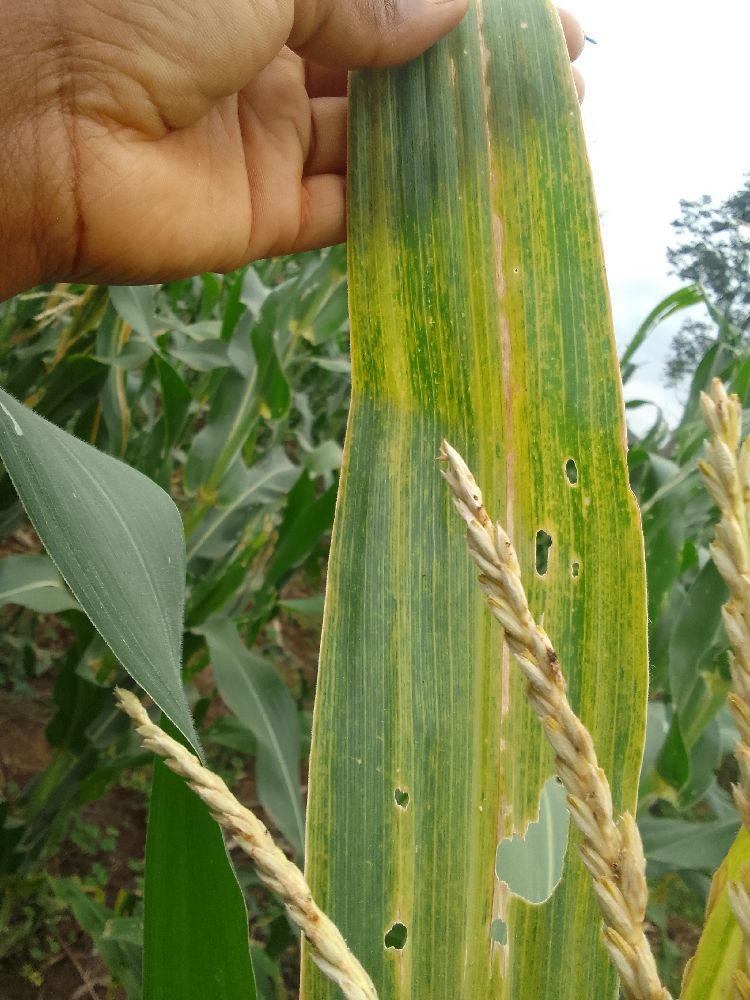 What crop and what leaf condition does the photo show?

maize, maize lethal necrosis
